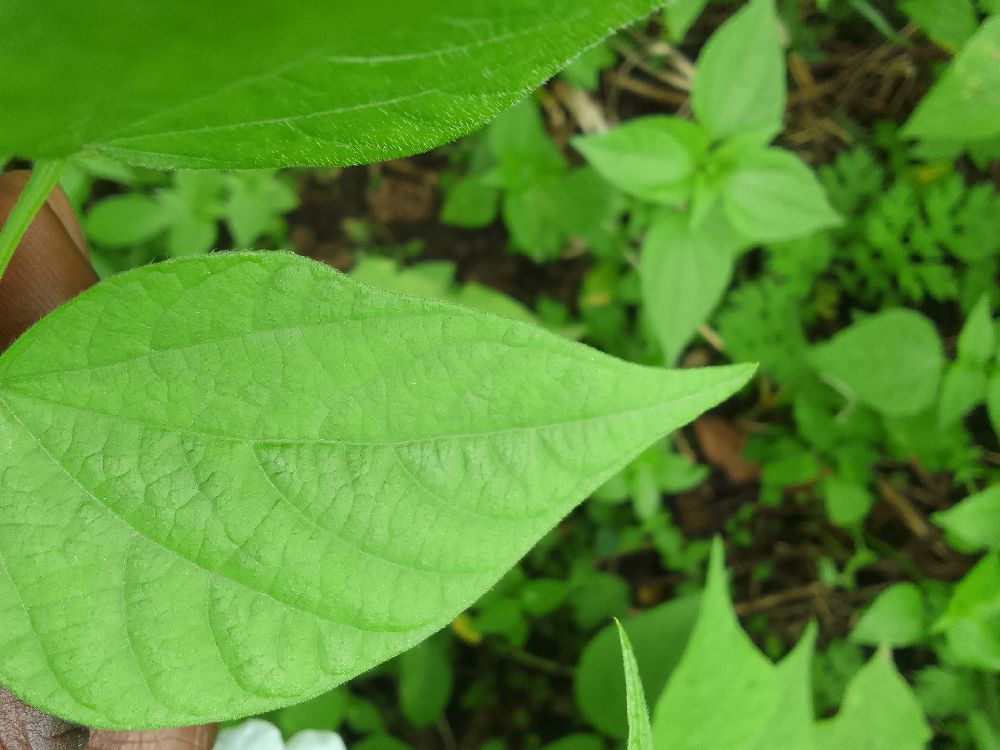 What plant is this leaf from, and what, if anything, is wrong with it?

common bean, healthy
